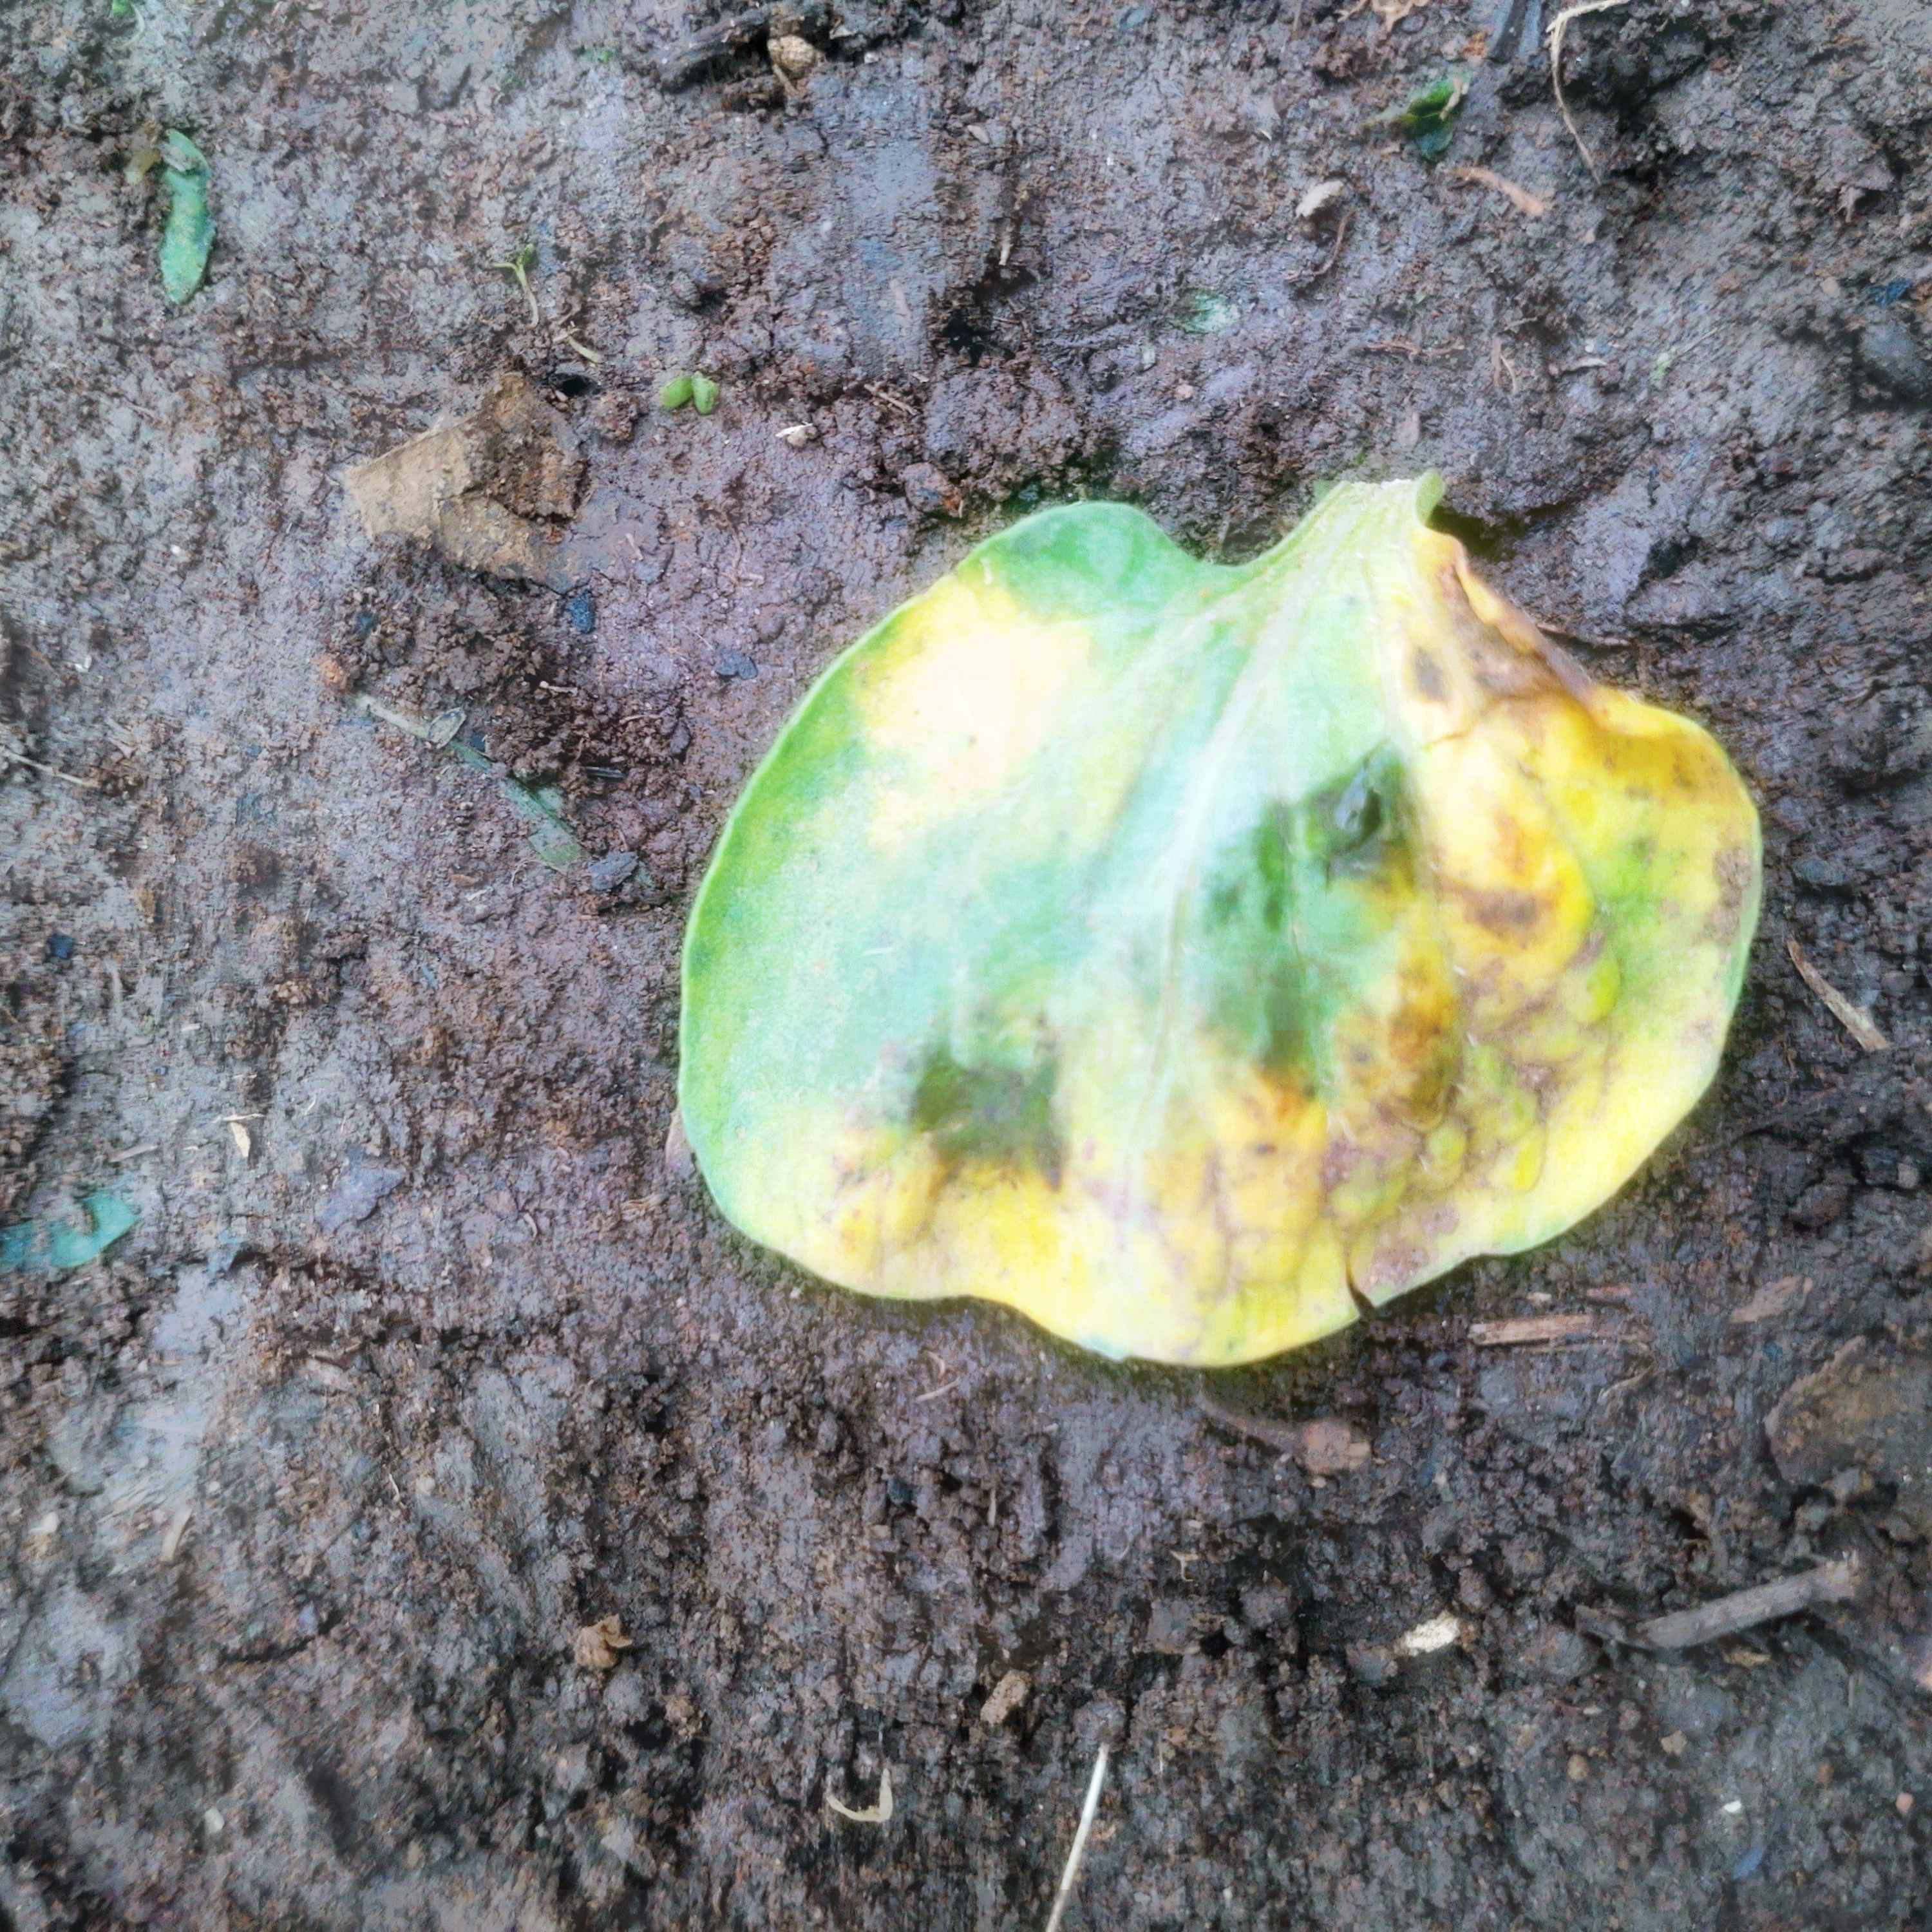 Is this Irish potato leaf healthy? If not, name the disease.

late blight
